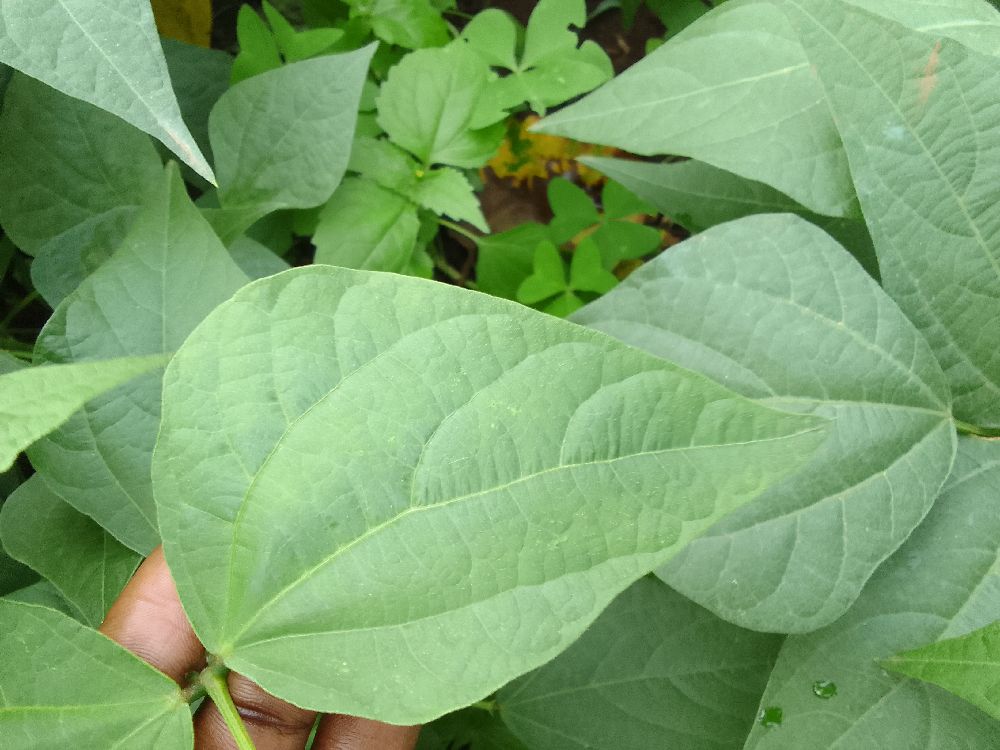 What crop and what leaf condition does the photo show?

common bean, healthy
